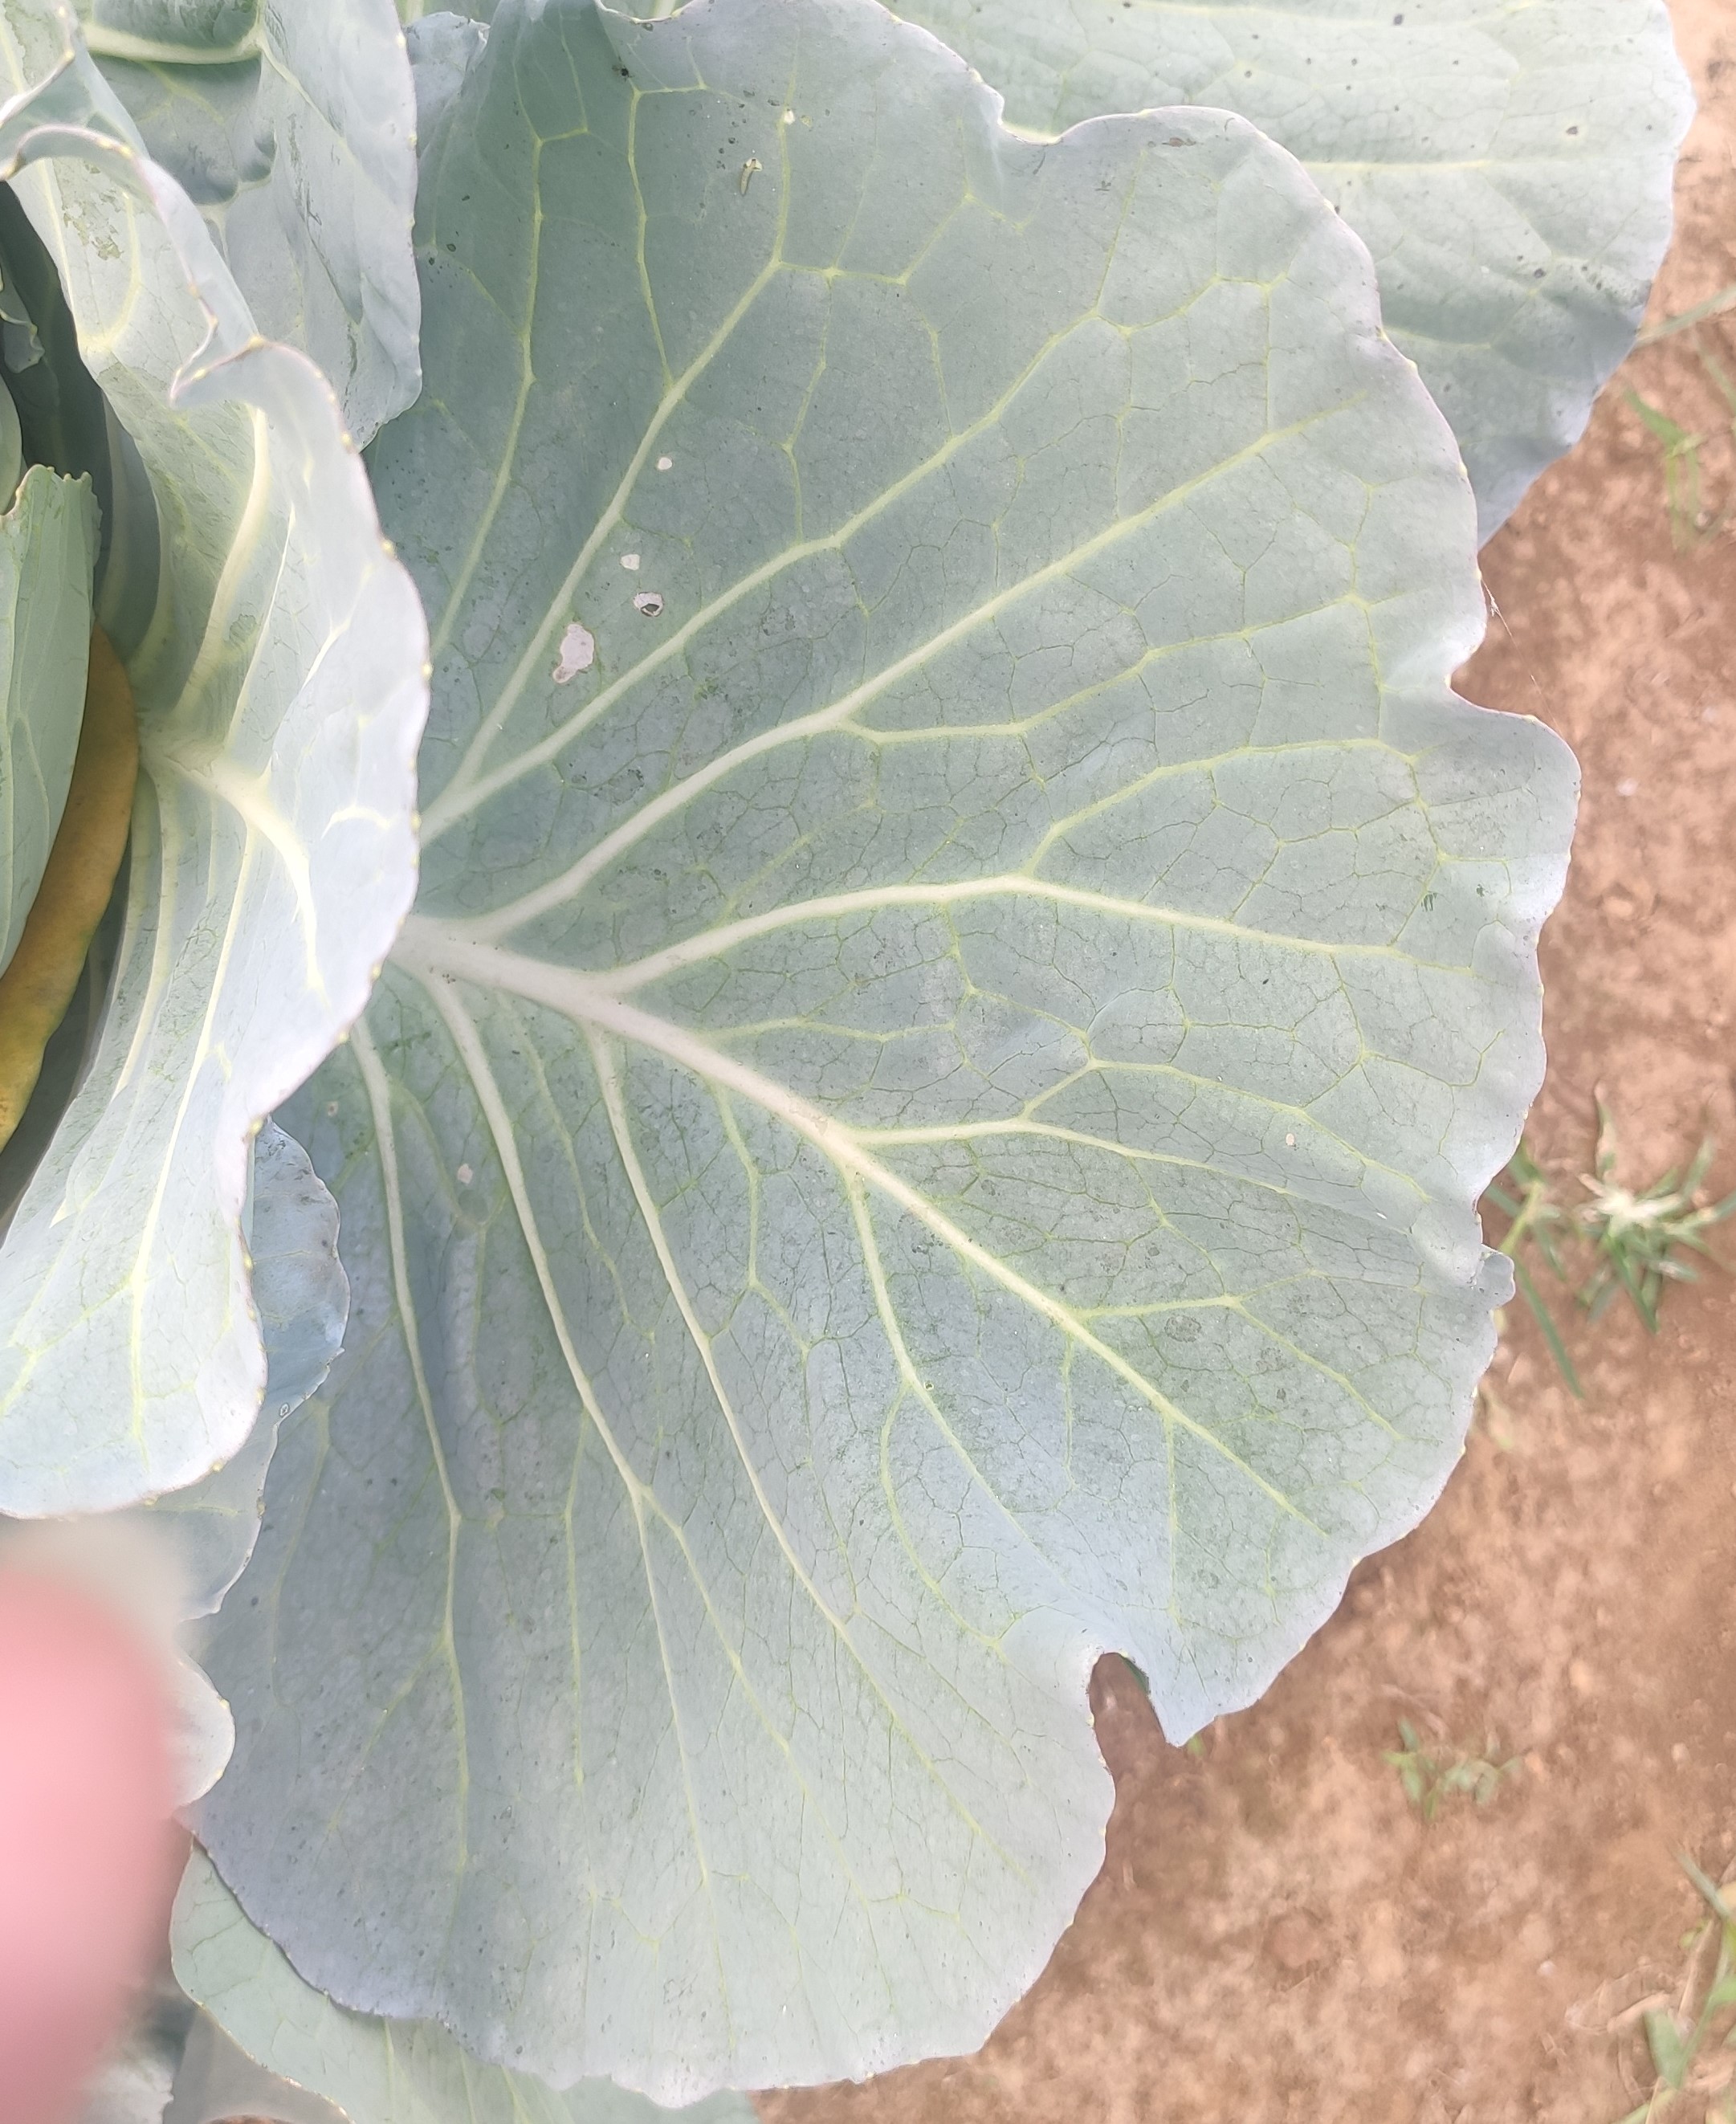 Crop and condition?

cabbage, healthy
